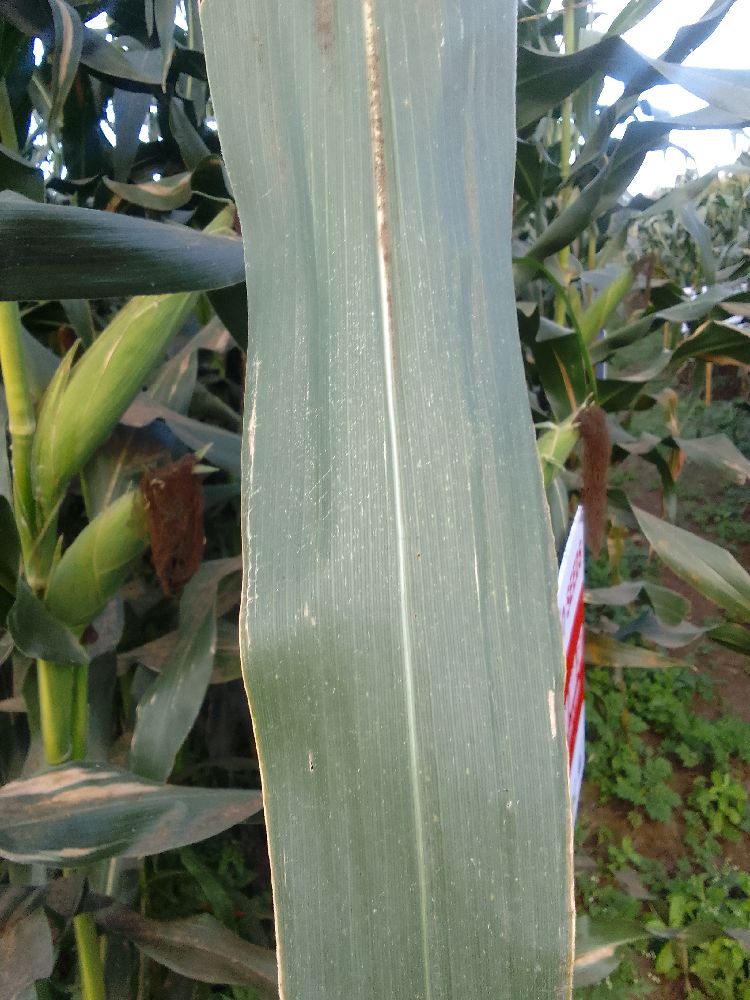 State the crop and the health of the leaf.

maize, healthy
